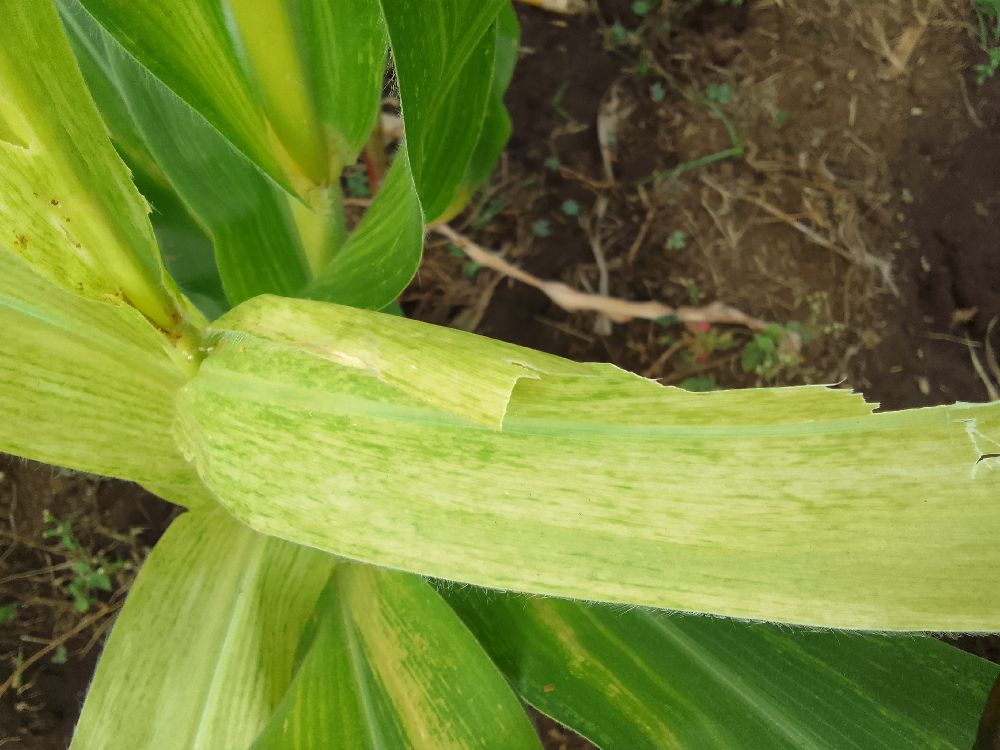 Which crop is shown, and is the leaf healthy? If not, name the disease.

maize, maize lethal necrosis
